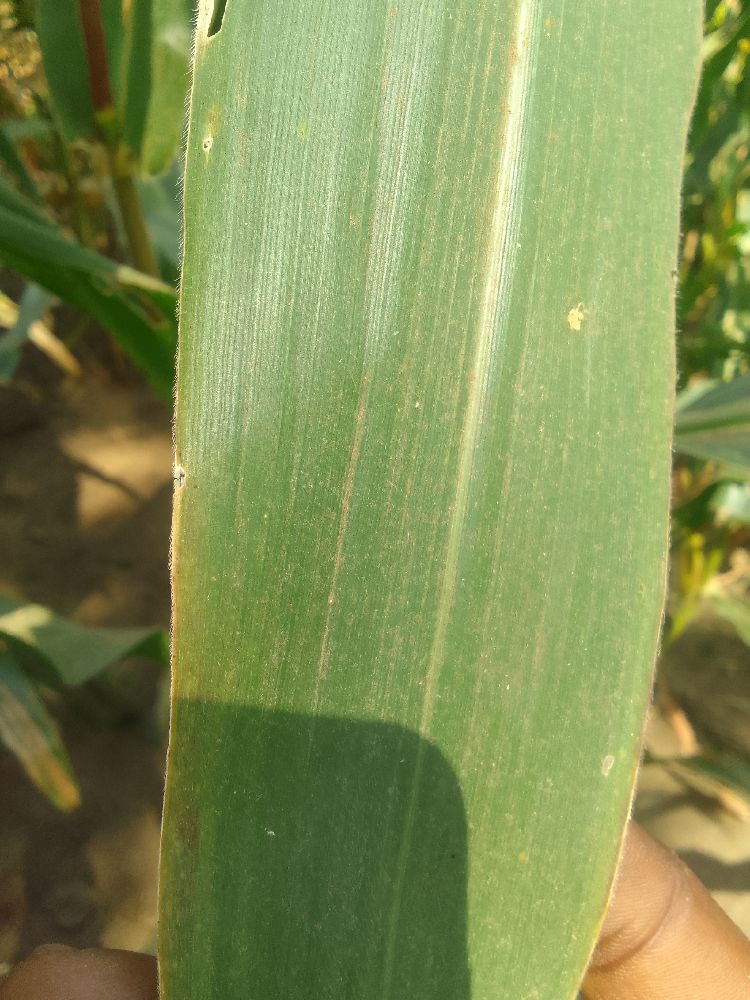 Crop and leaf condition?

maize, healthy
